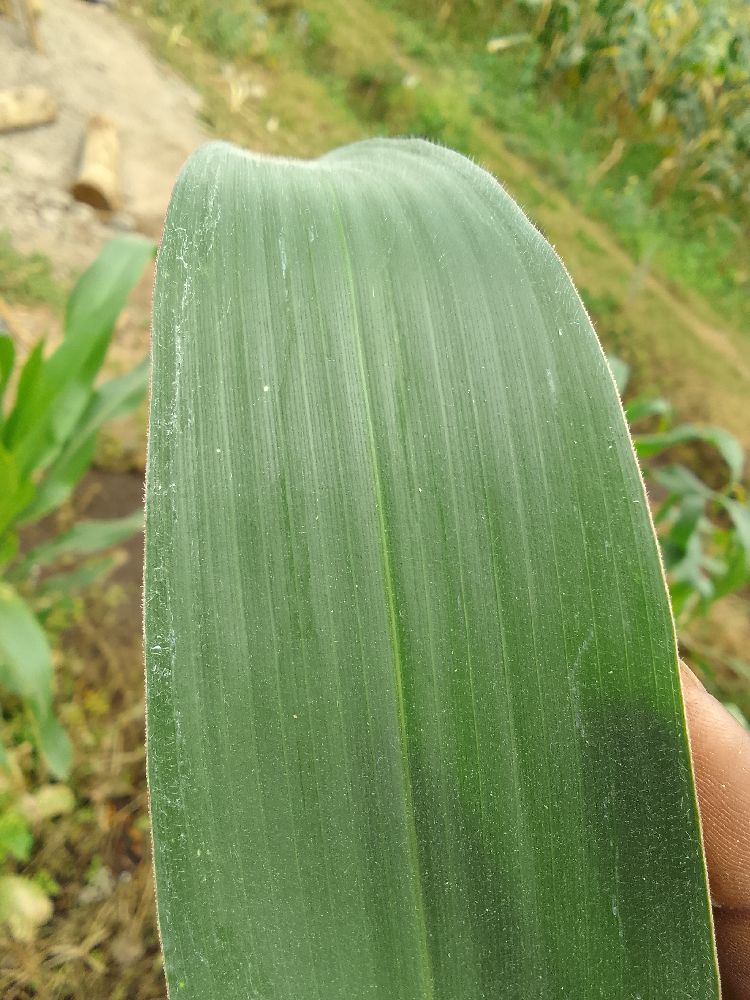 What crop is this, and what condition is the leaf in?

maize, healthy
